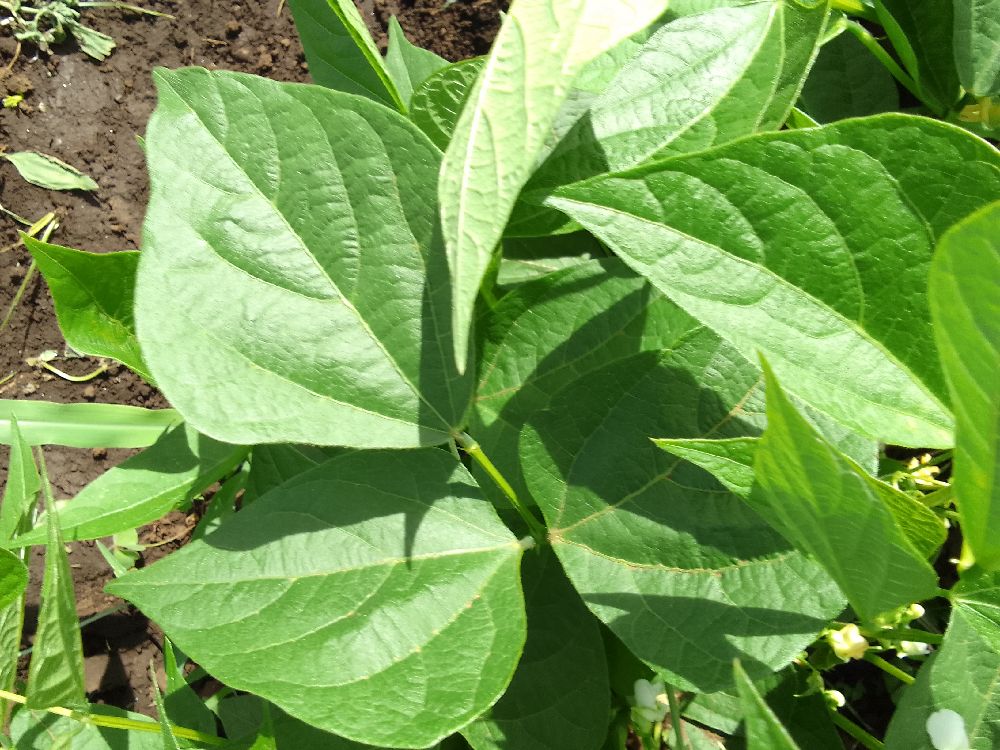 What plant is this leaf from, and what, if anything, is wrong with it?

common bean, healthy
